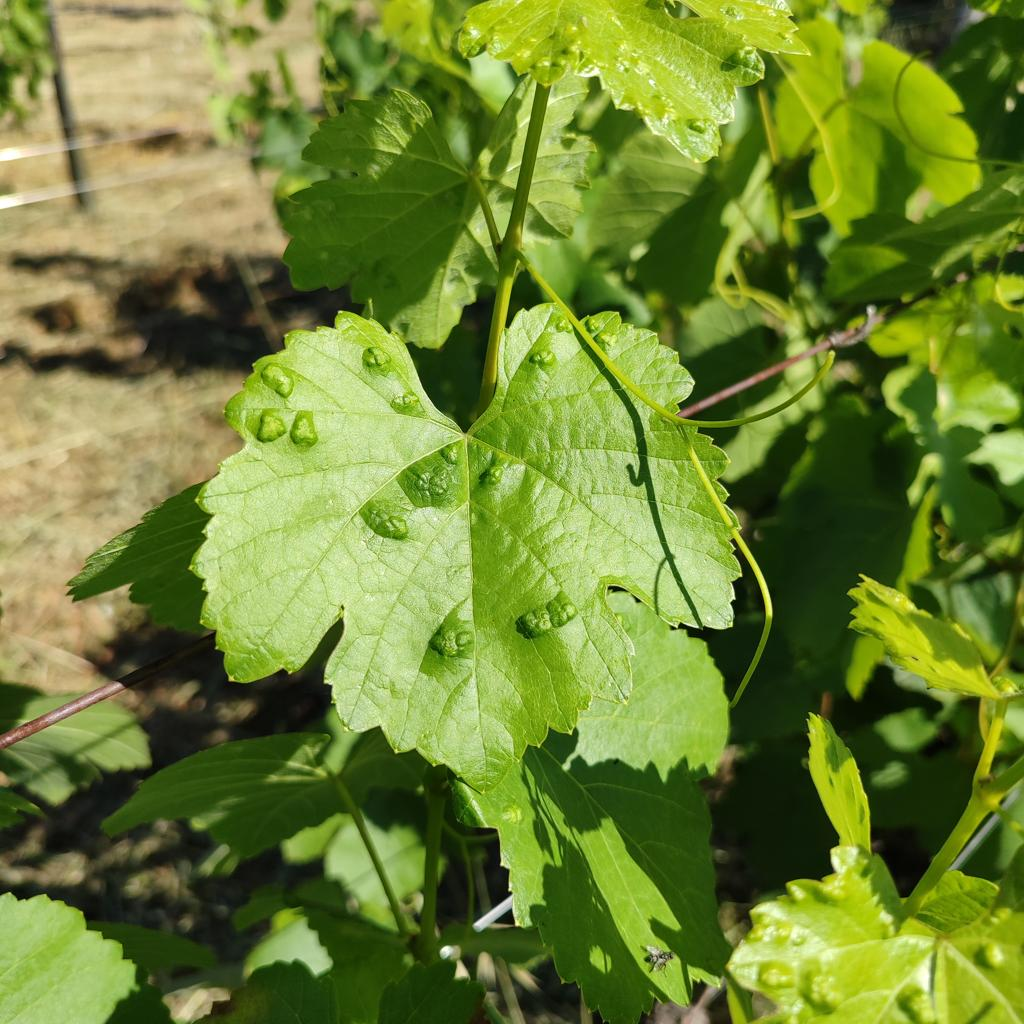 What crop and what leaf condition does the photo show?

grapevine, erineum mite
